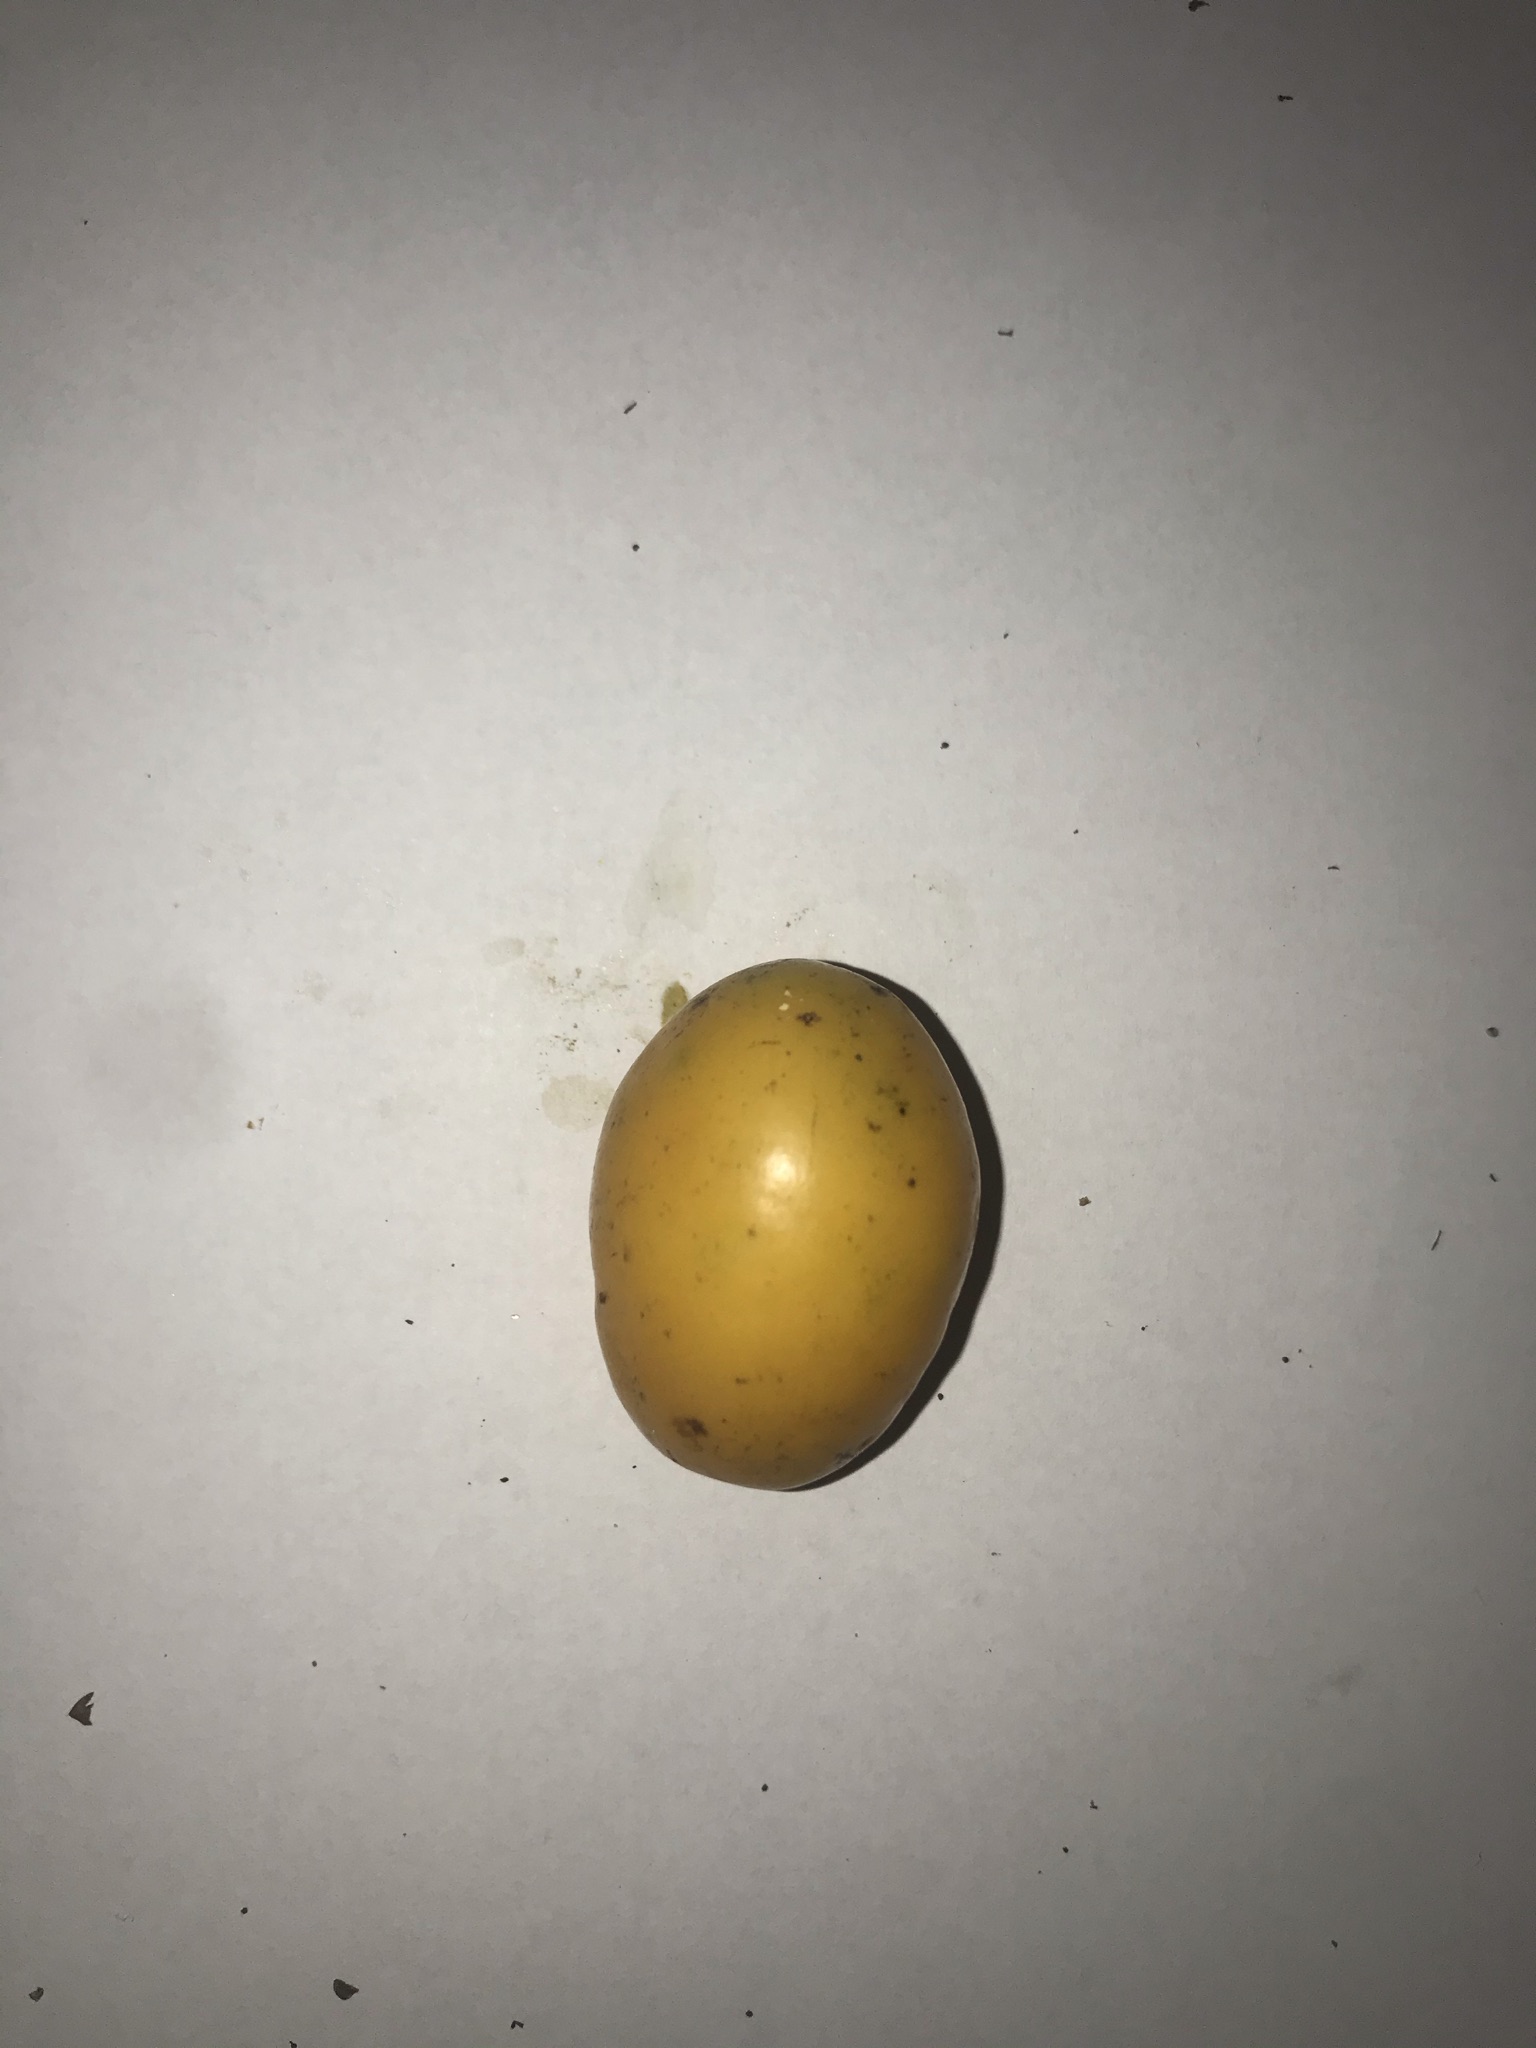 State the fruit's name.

siriguela
